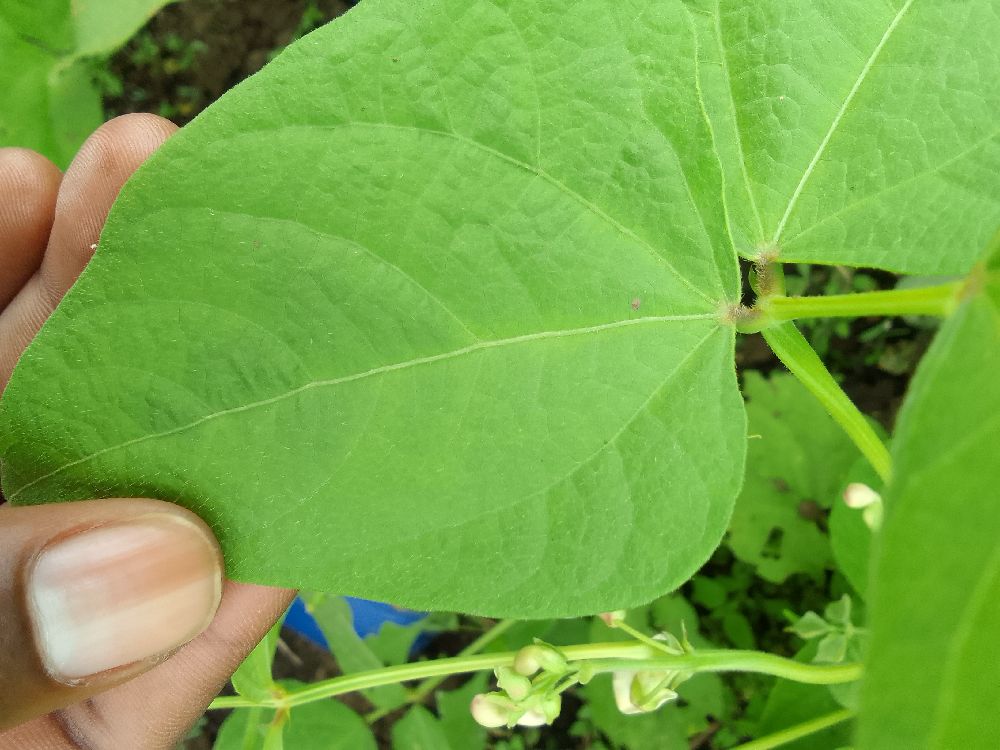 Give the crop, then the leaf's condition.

common bean, healthy
